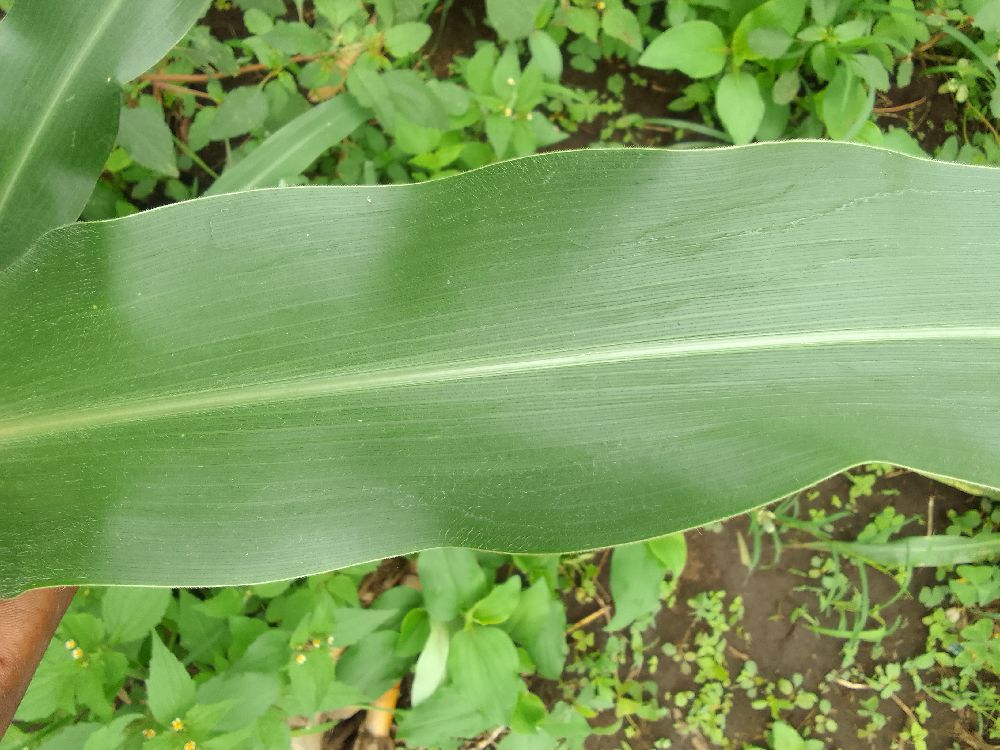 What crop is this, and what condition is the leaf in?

maize, healthy
